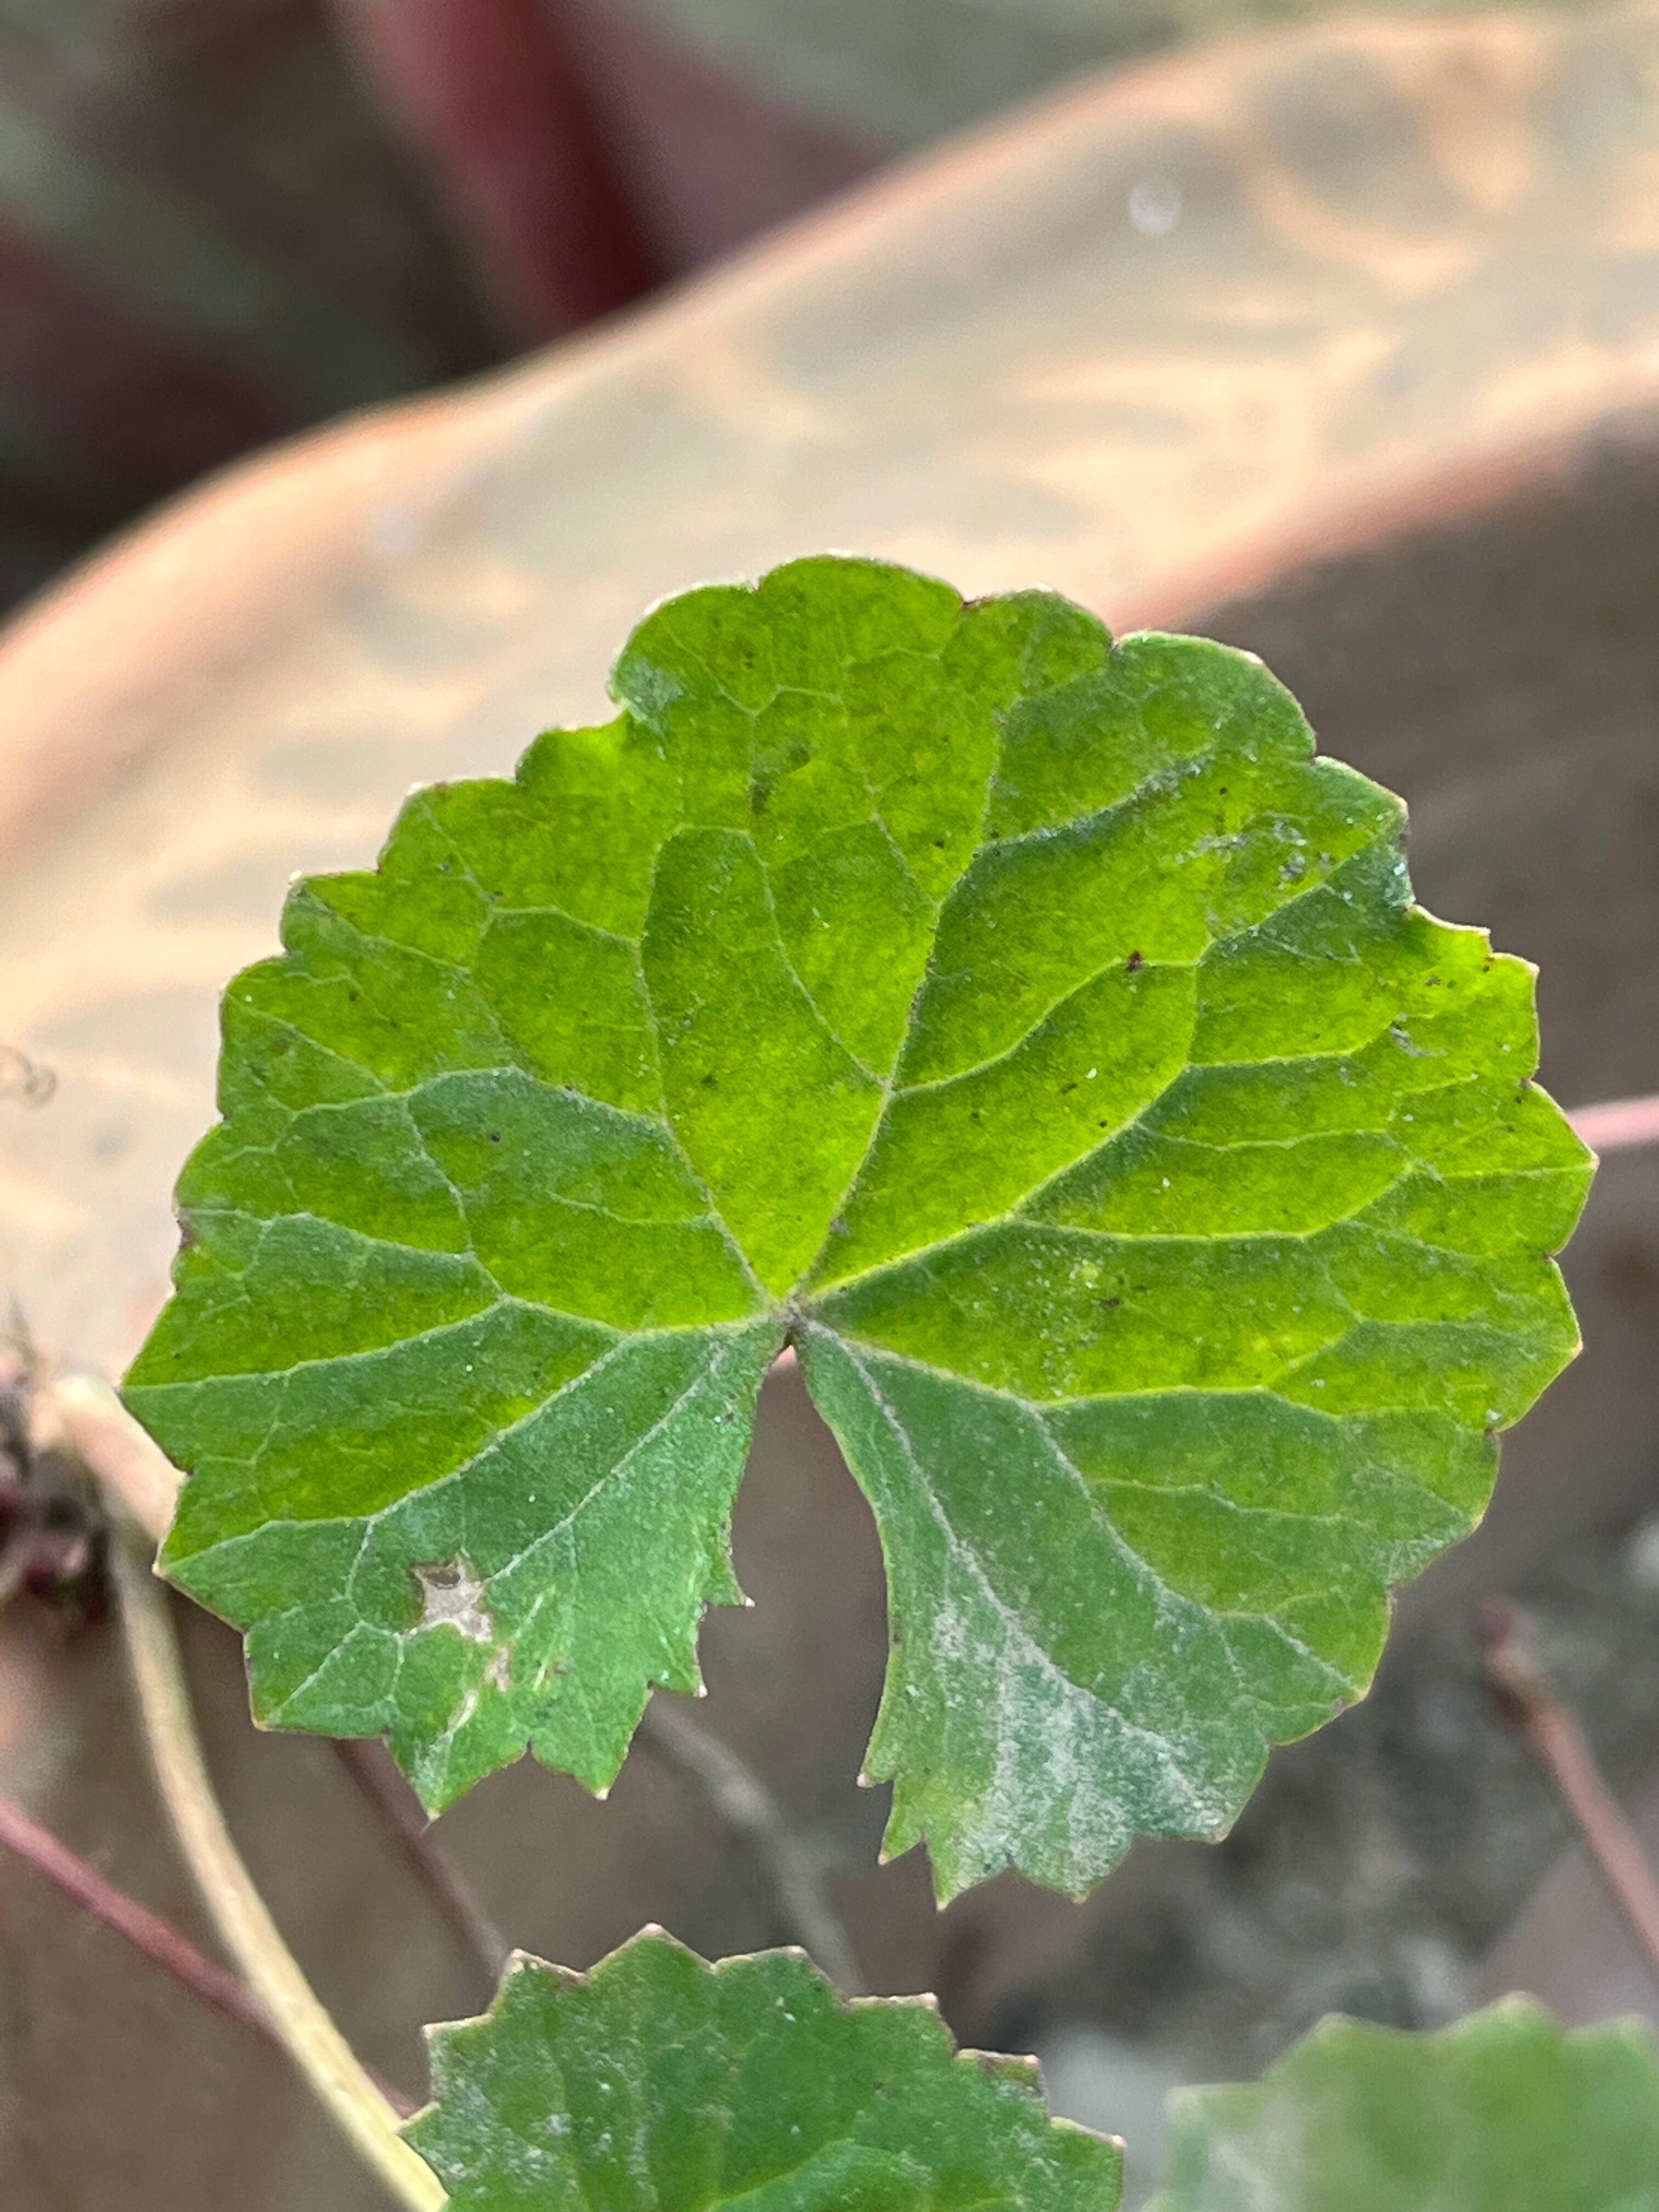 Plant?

thankuni
